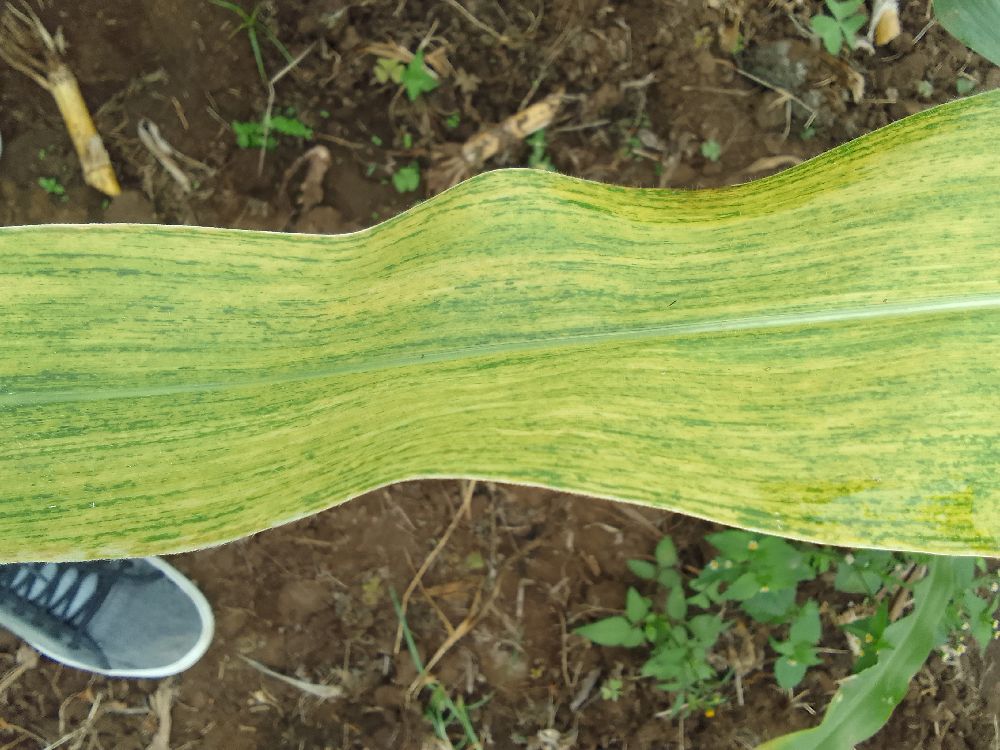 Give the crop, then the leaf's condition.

maize, maize lethal necrosis
